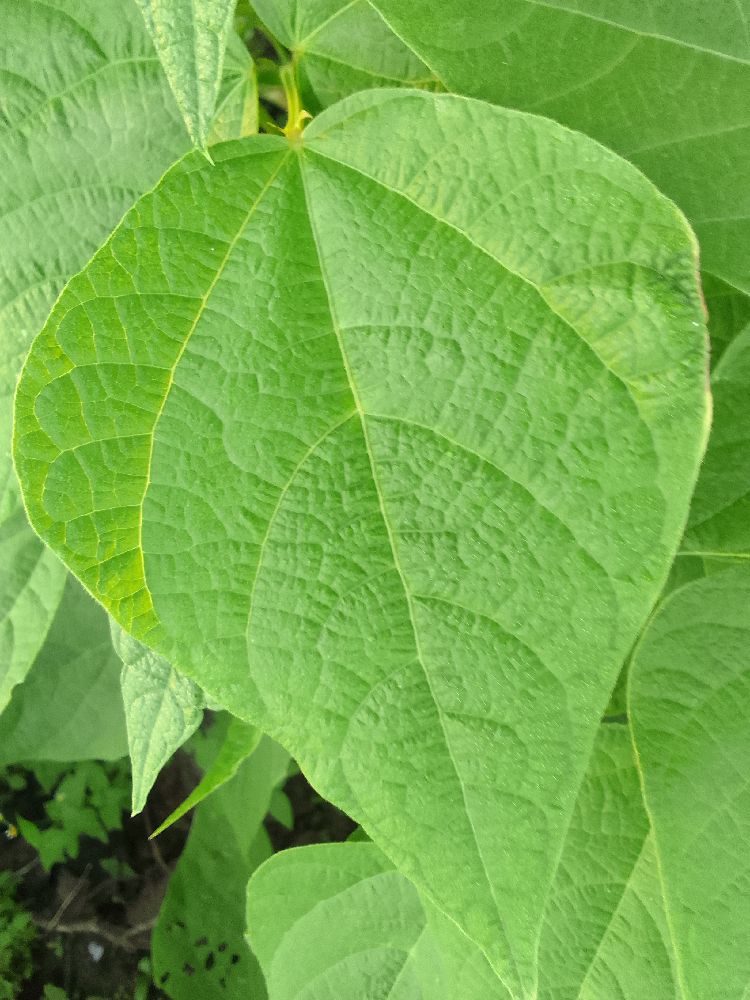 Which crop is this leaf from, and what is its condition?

common bean, healthy
